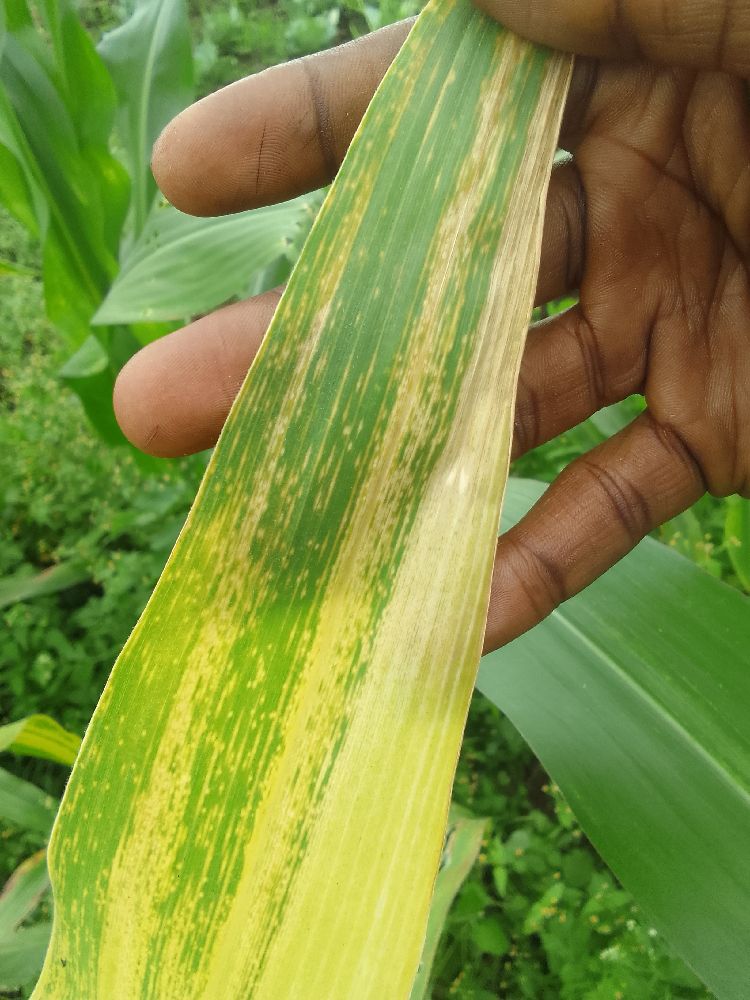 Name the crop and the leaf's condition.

maize, maize lethal necrosis
